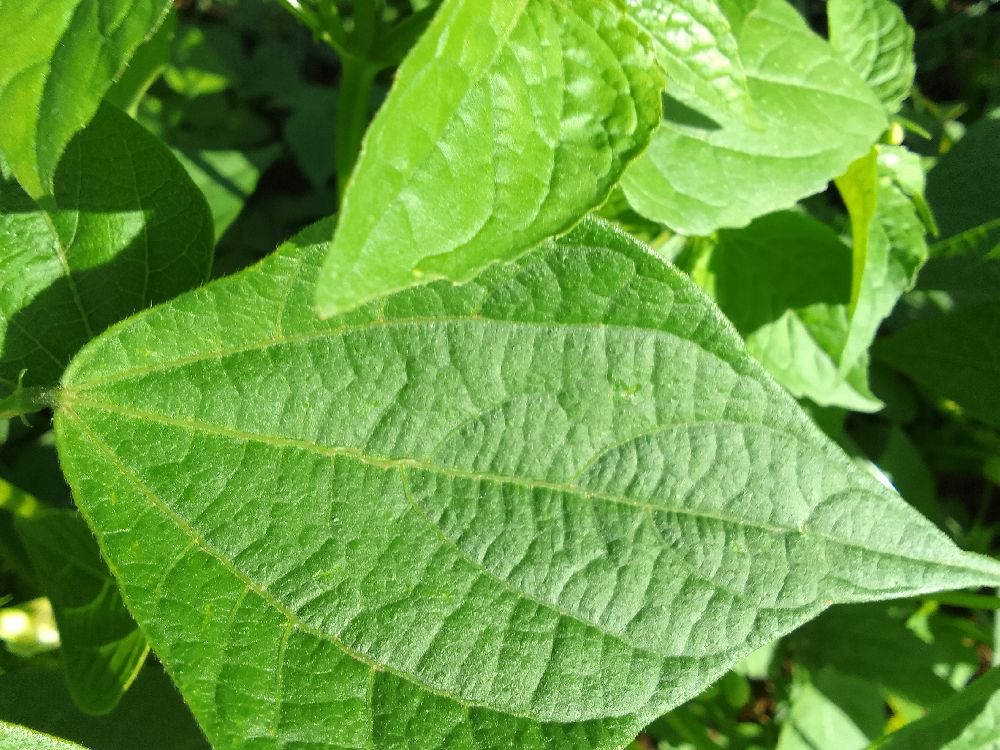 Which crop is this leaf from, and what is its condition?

common bean, healthy
